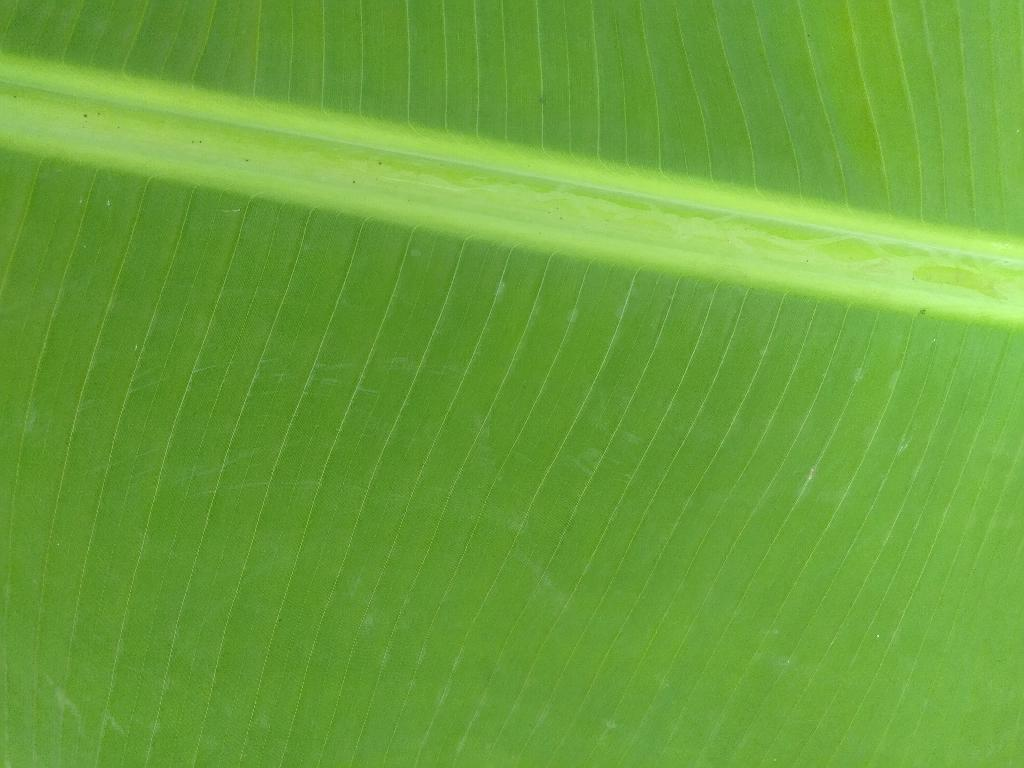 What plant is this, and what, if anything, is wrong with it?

banana, healthy
